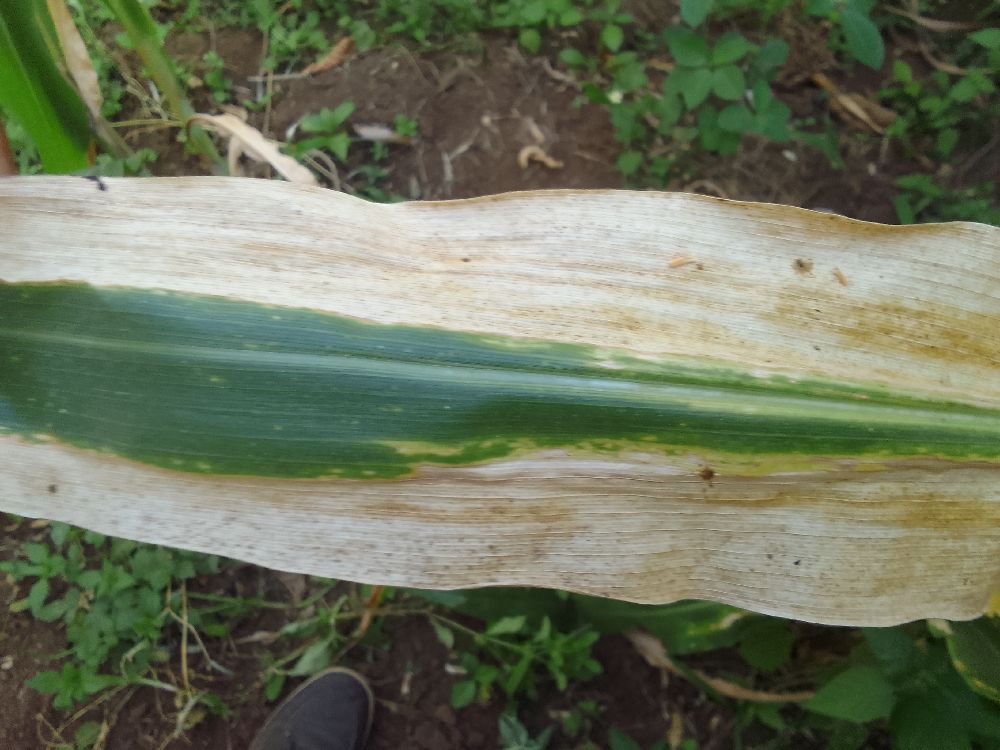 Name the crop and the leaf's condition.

maize, maize lethal necrosis
